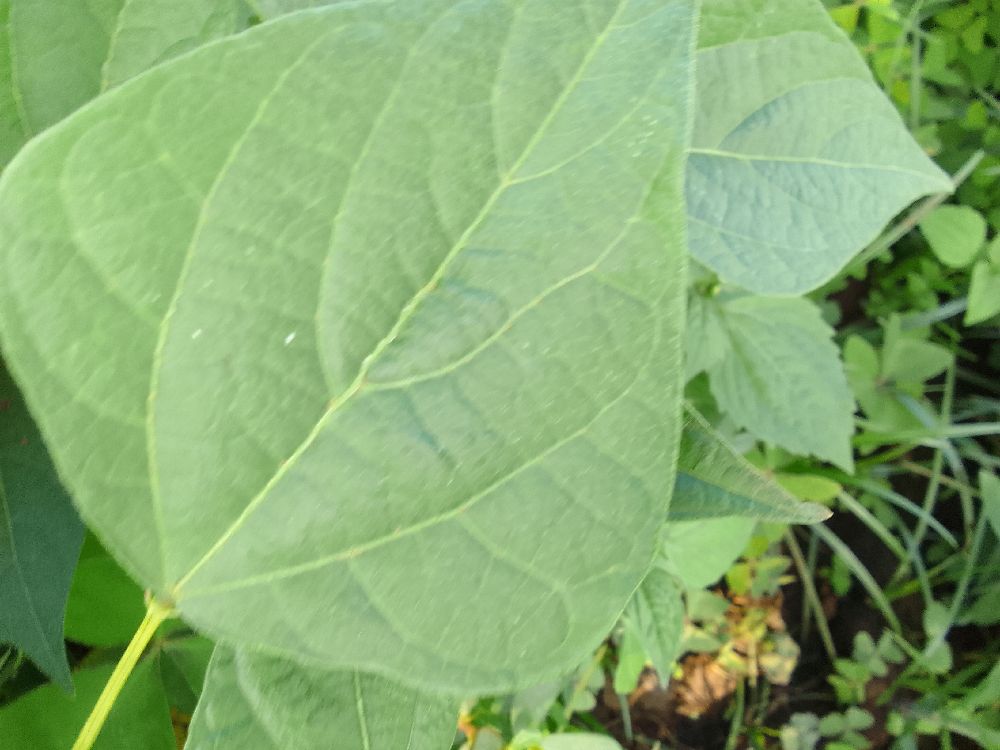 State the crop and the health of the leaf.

common bean, healthy
